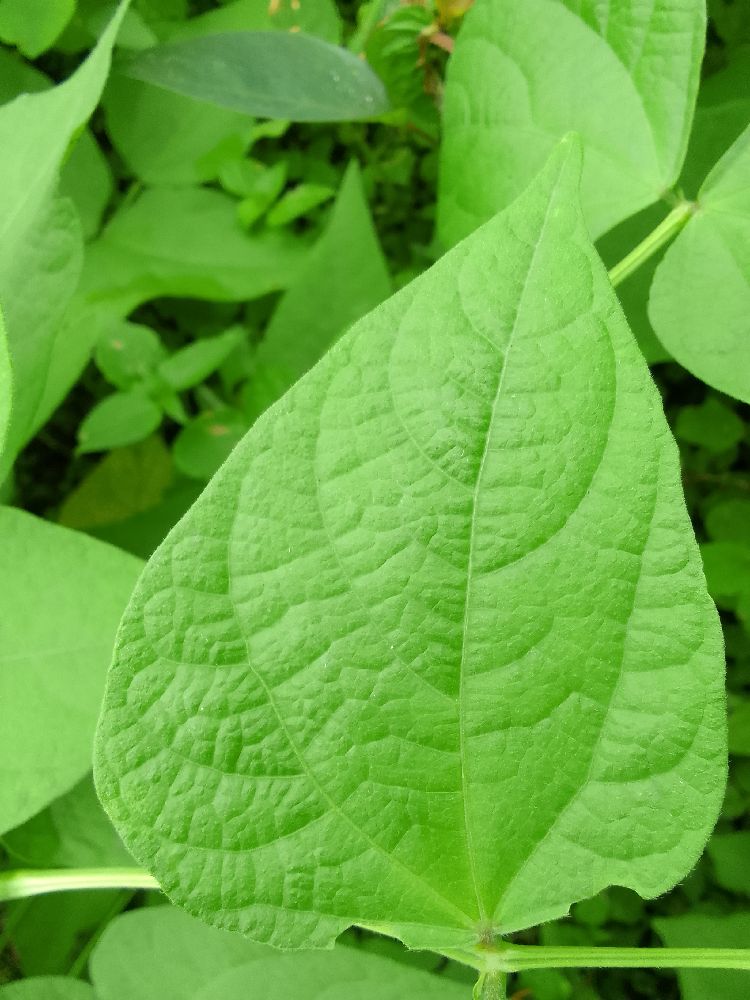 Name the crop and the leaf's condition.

common bean, healthy
